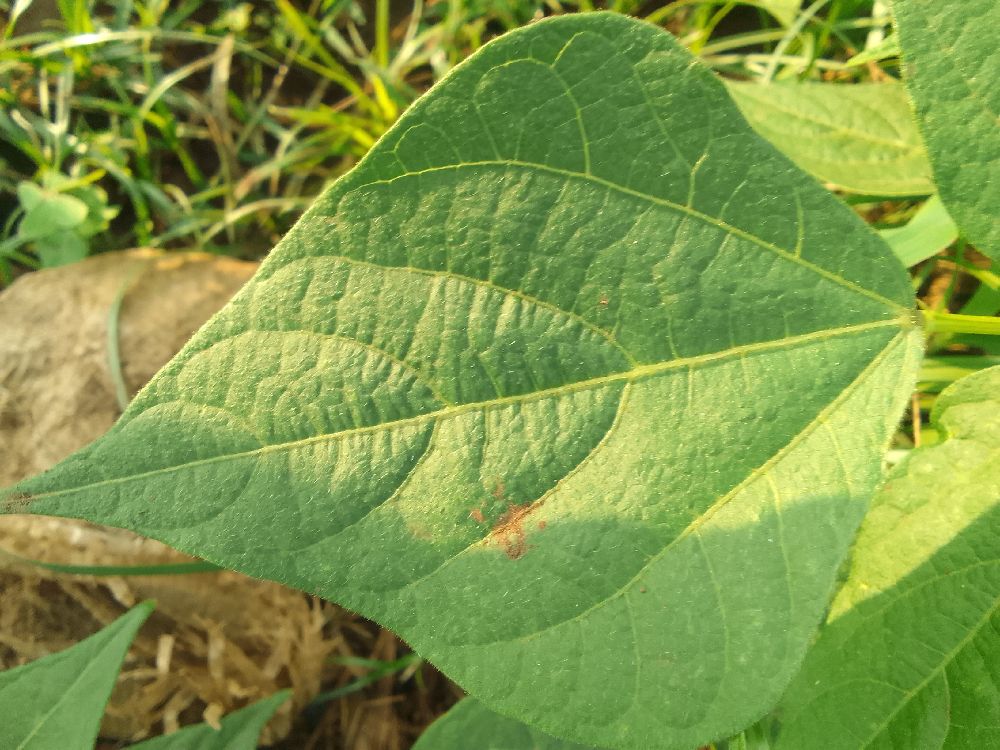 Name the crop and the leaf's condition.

common bean, healthy
